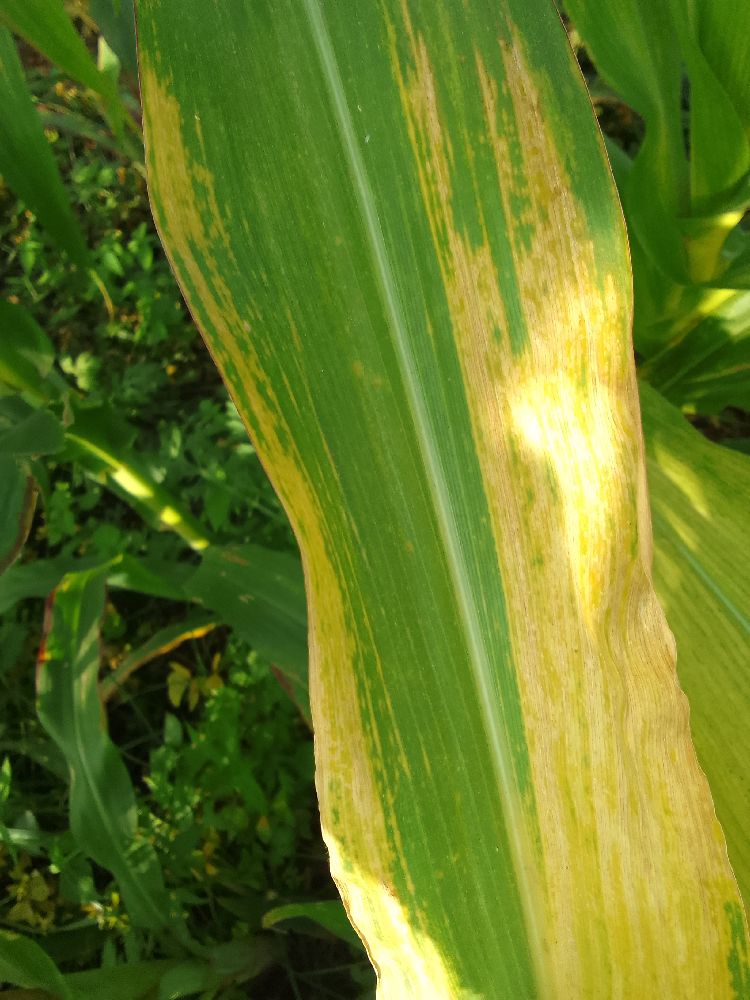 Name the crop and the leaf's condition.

maize, maize lethal necrosis
